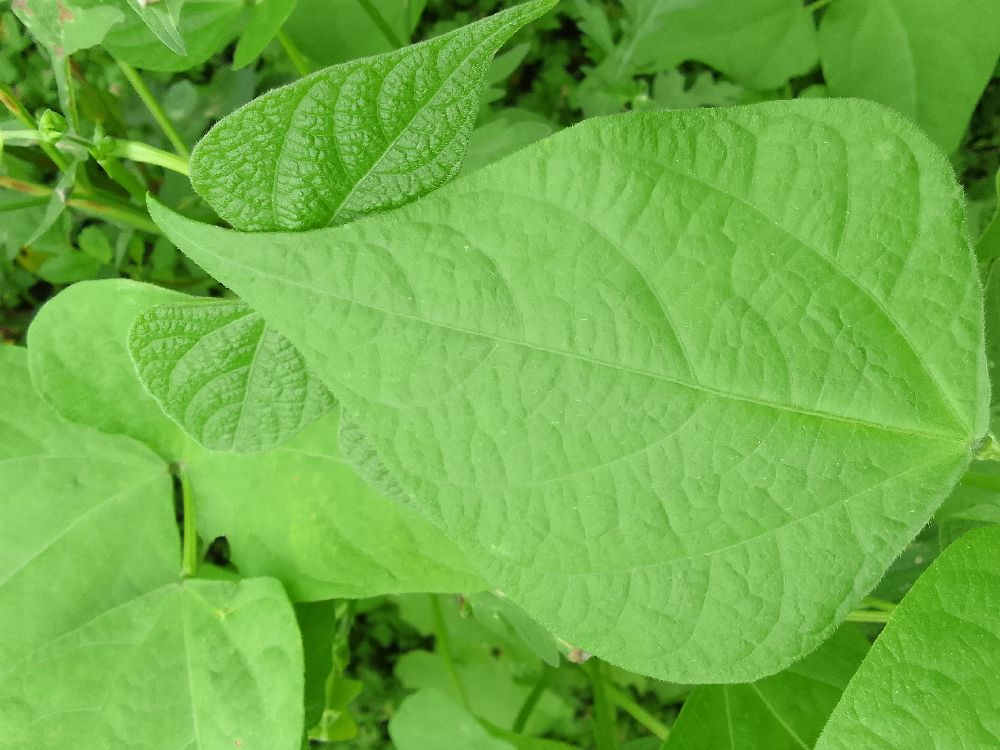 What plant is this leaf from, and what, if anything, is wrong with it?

common bean, healthy
